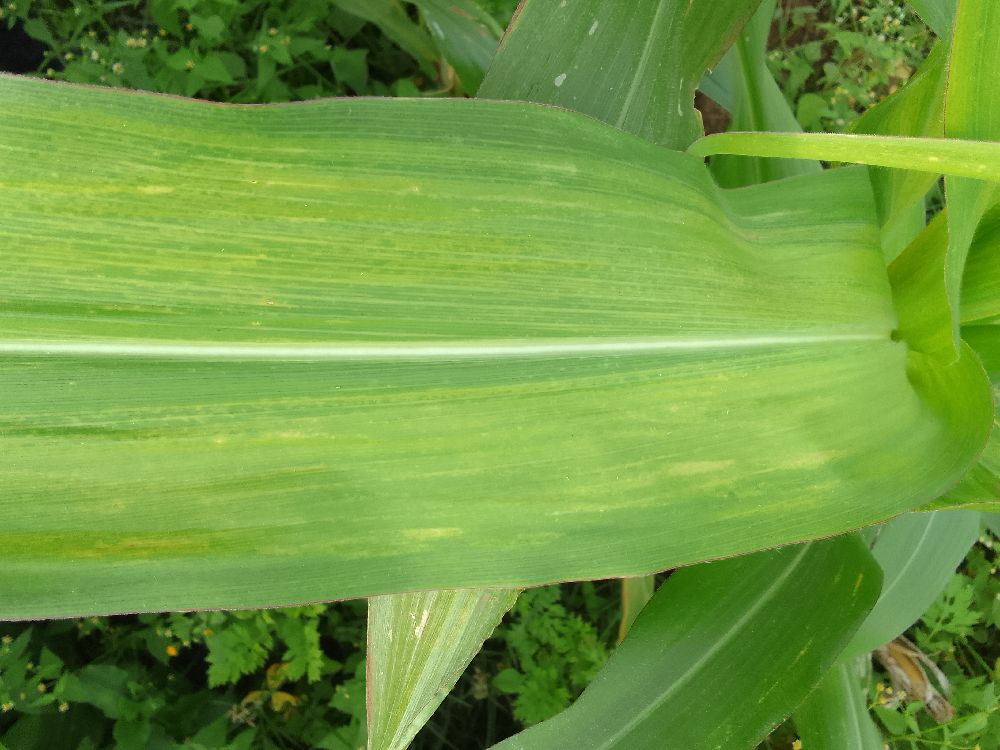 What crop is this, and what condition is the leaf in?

maize, maize lethal necrosis
